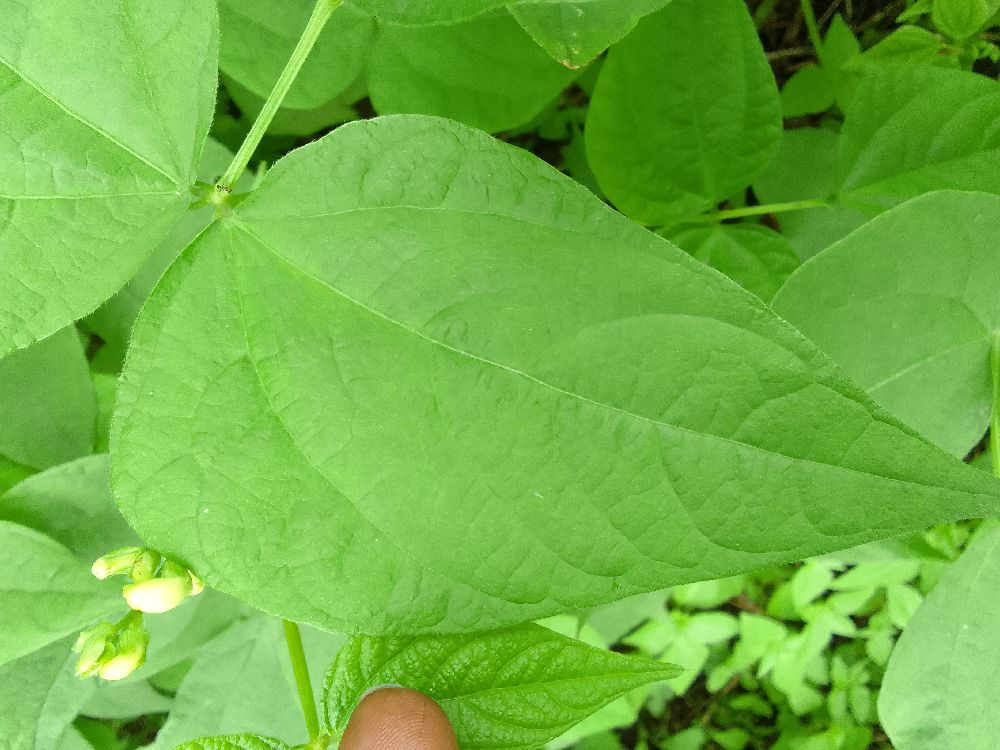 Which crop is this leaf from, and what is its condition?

common bean, healthy
